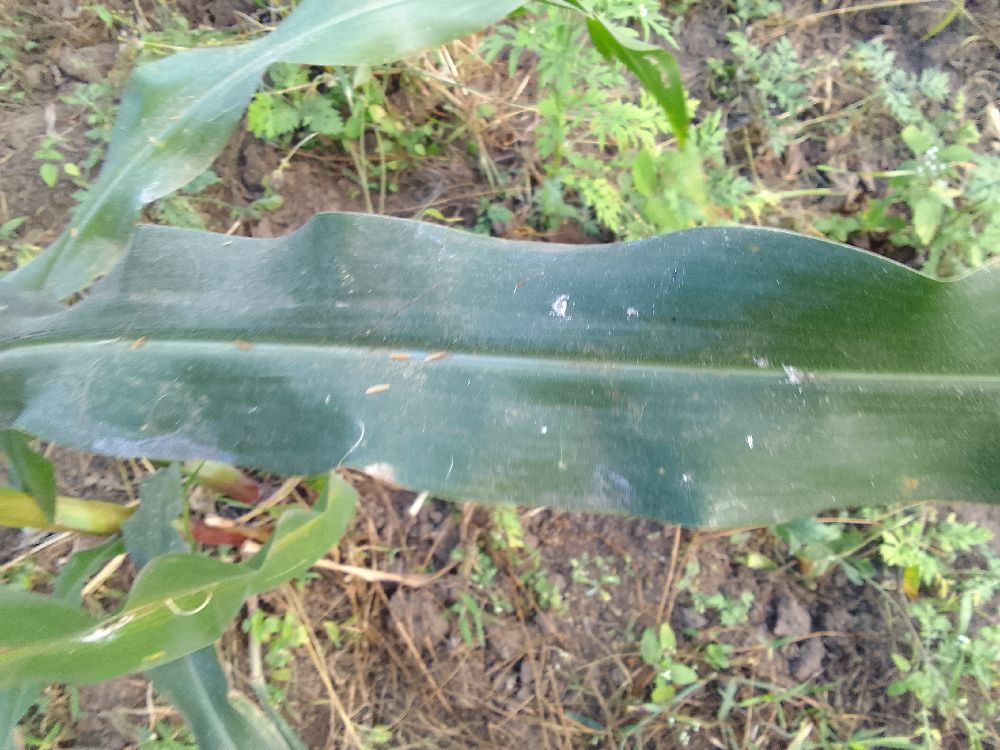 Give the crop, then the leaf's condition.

maize, healthy
